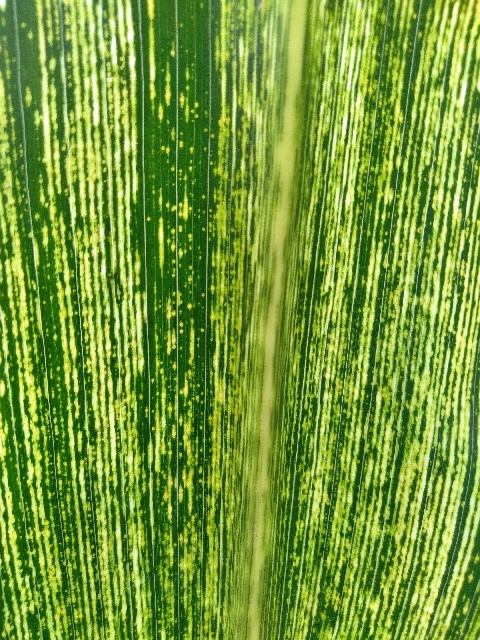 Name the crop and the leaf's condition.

maize, maize streak virus
